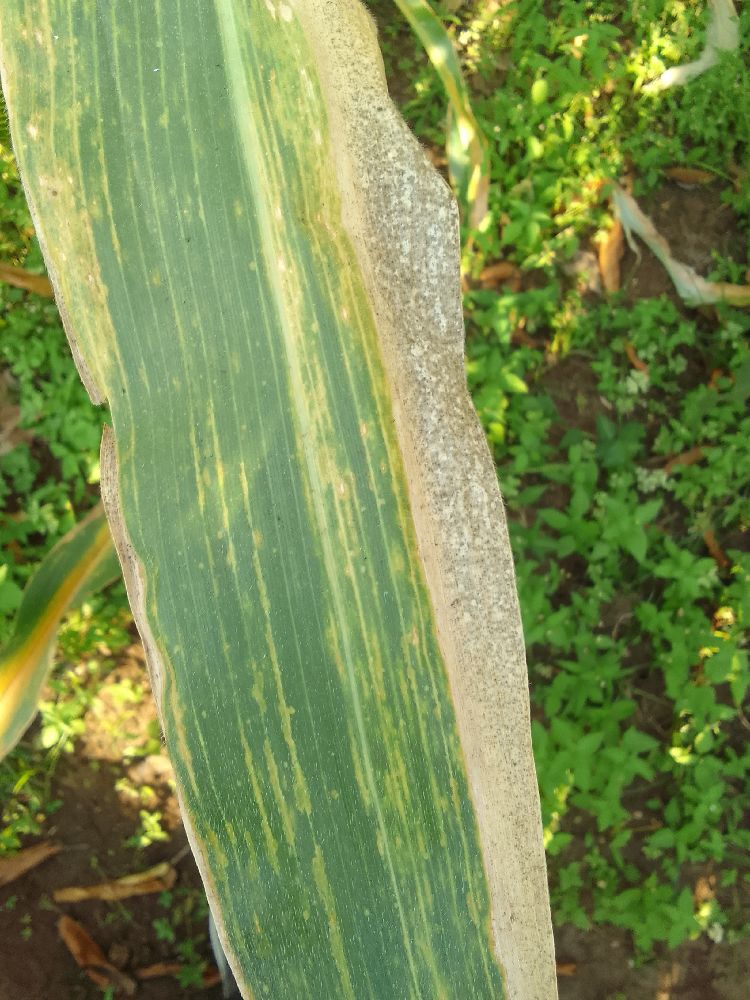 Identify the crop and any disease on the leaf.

maize, maize lethal necrosis
